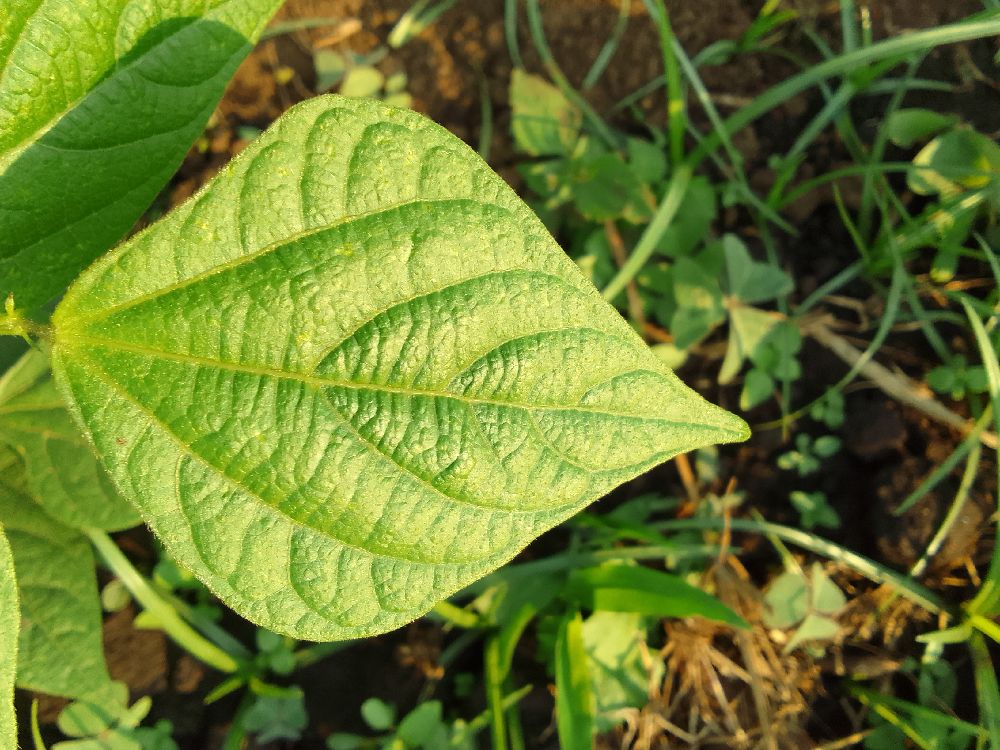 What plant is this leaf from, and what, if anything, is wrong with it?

common bean, healthy
